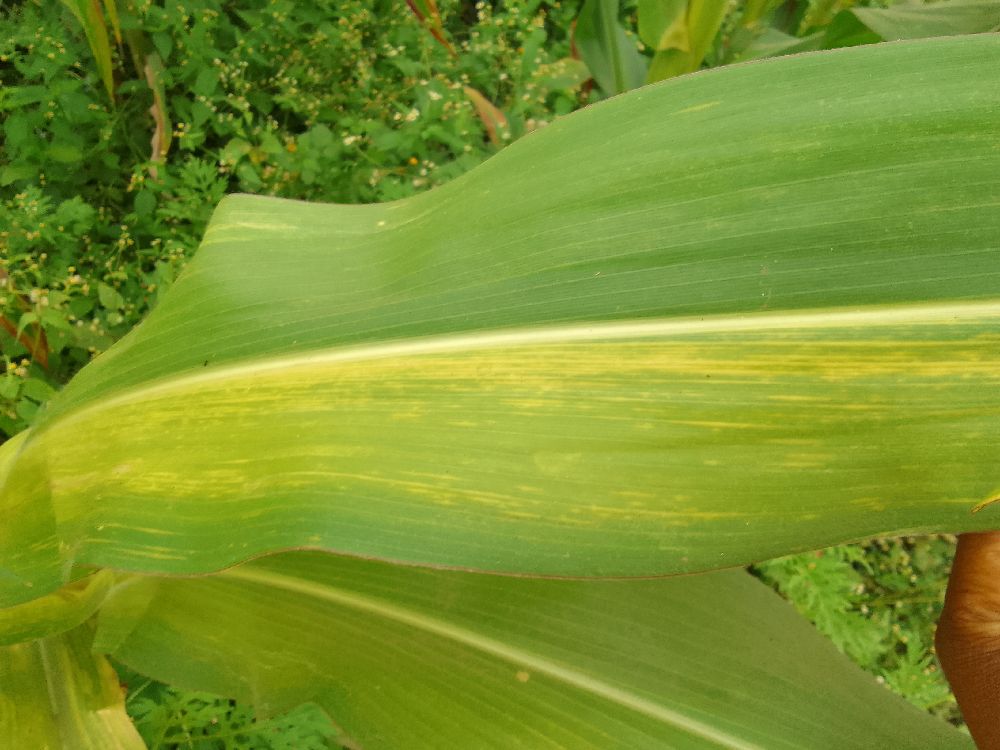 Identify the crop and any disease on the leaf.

maize, maize lethal necrosis
